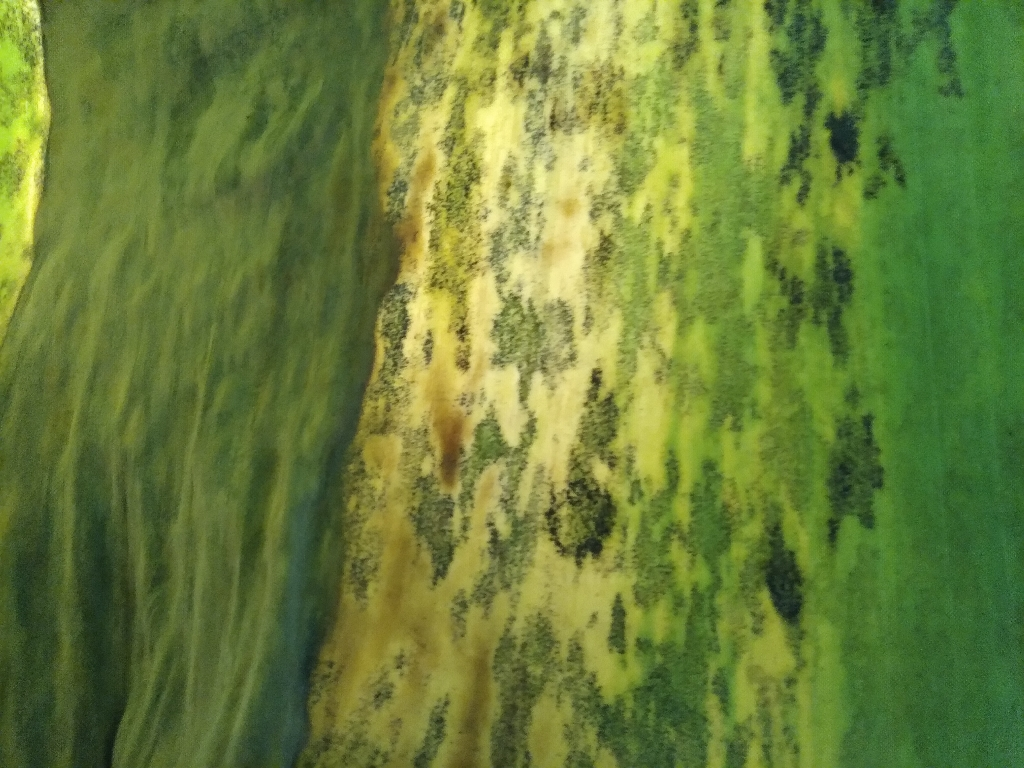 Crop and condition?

banana, black sigatoka
